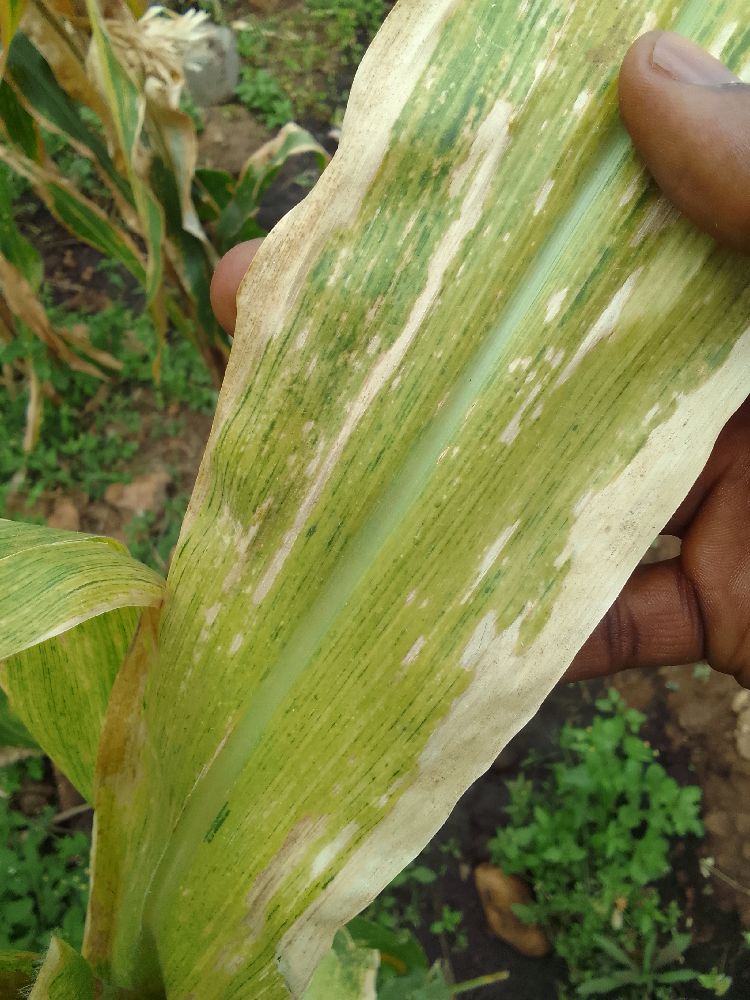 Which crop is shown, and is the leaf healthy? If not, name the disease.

maize, maize lethal necrosis
